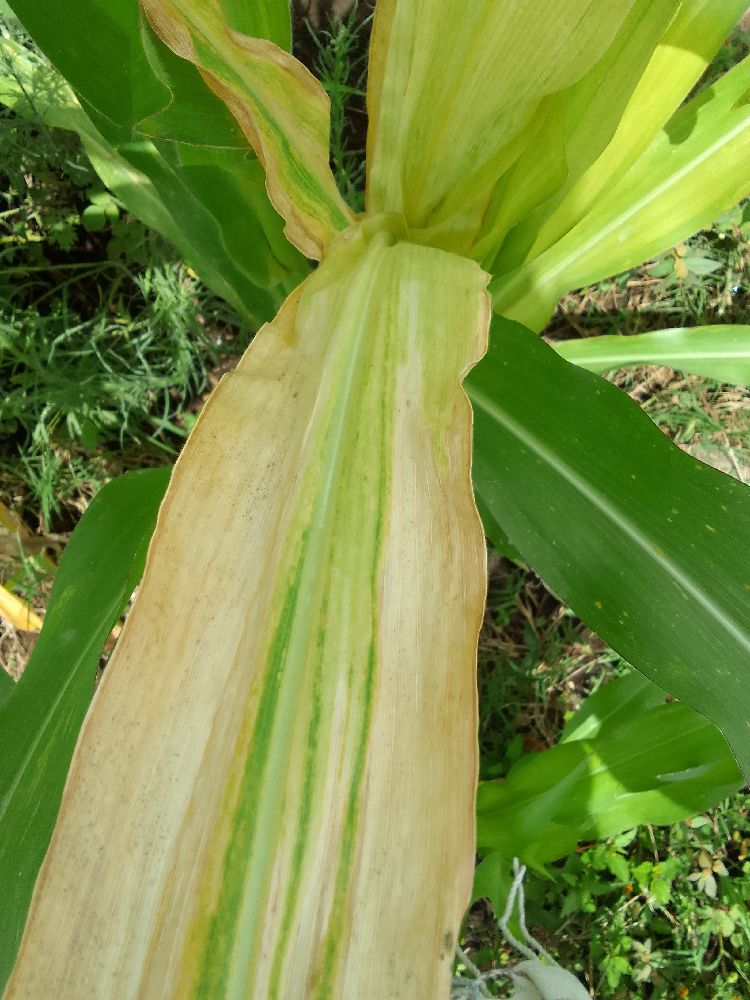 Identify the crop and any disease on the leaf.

maize, maize lethal necrosis
